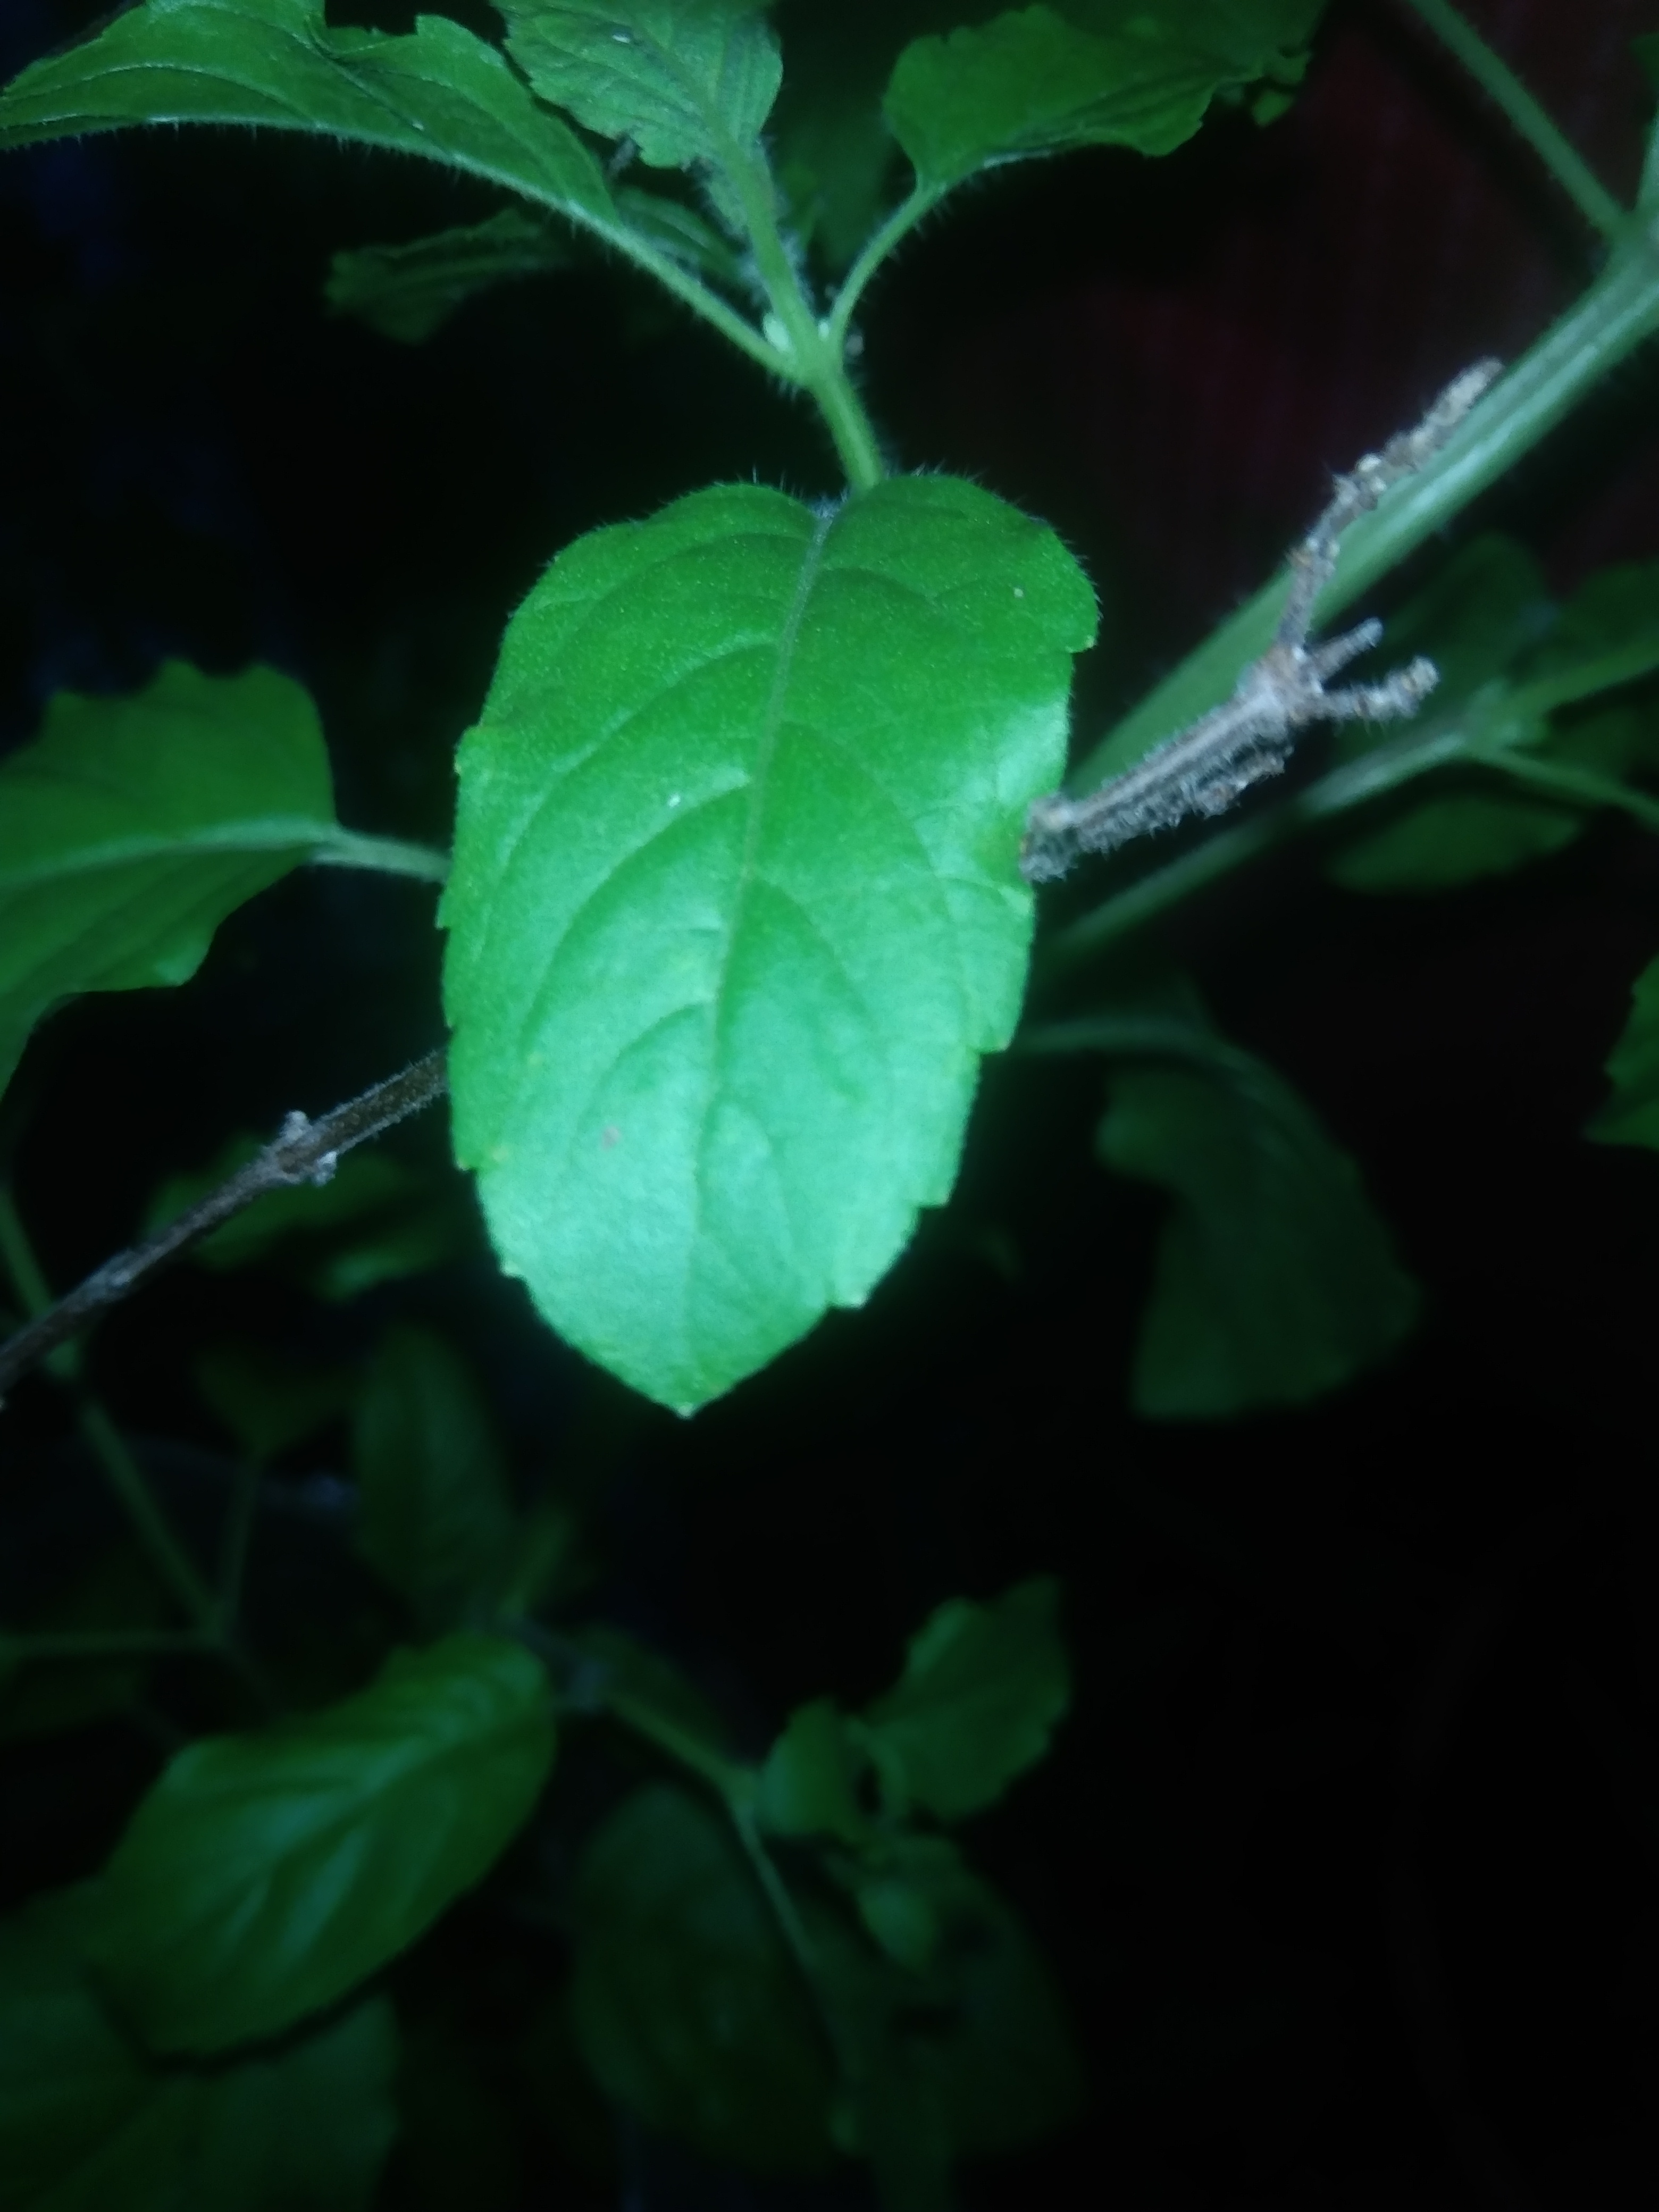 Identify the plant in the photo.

tulshi
